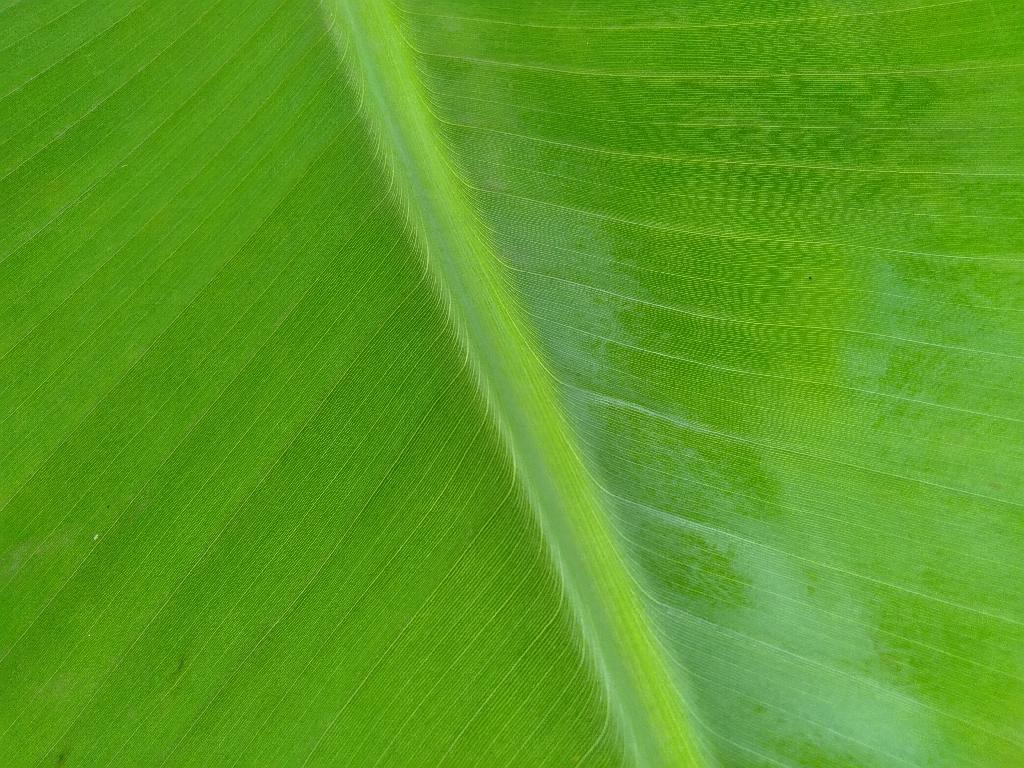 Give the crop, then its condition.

banana, healthy
